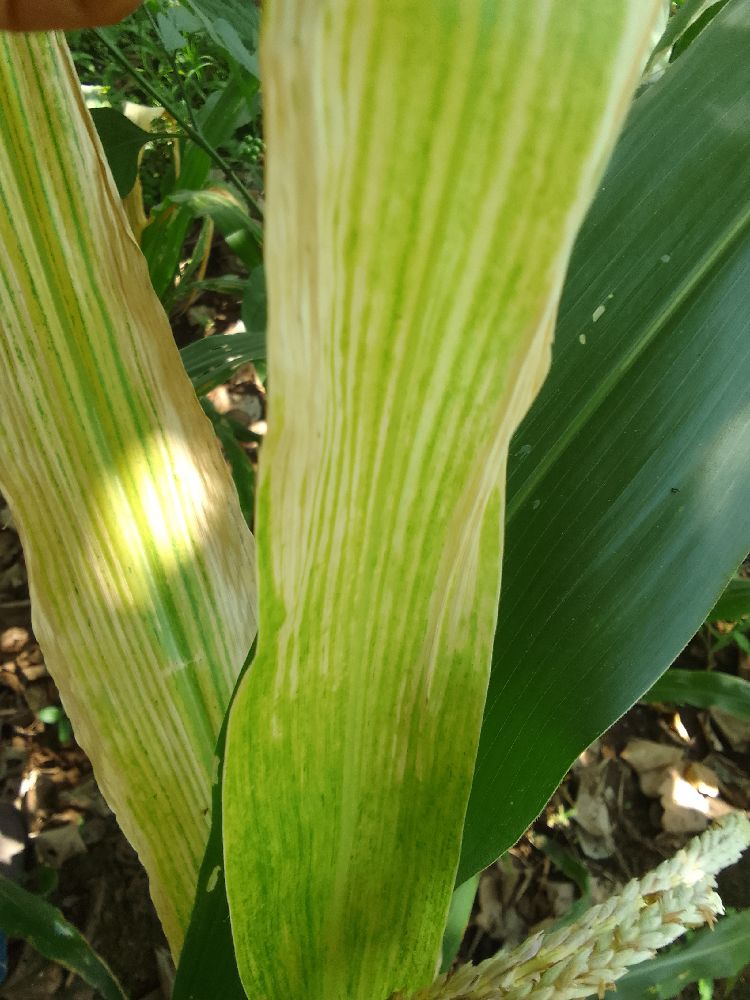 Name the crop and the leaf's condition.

maize, maize lethal necrosis
